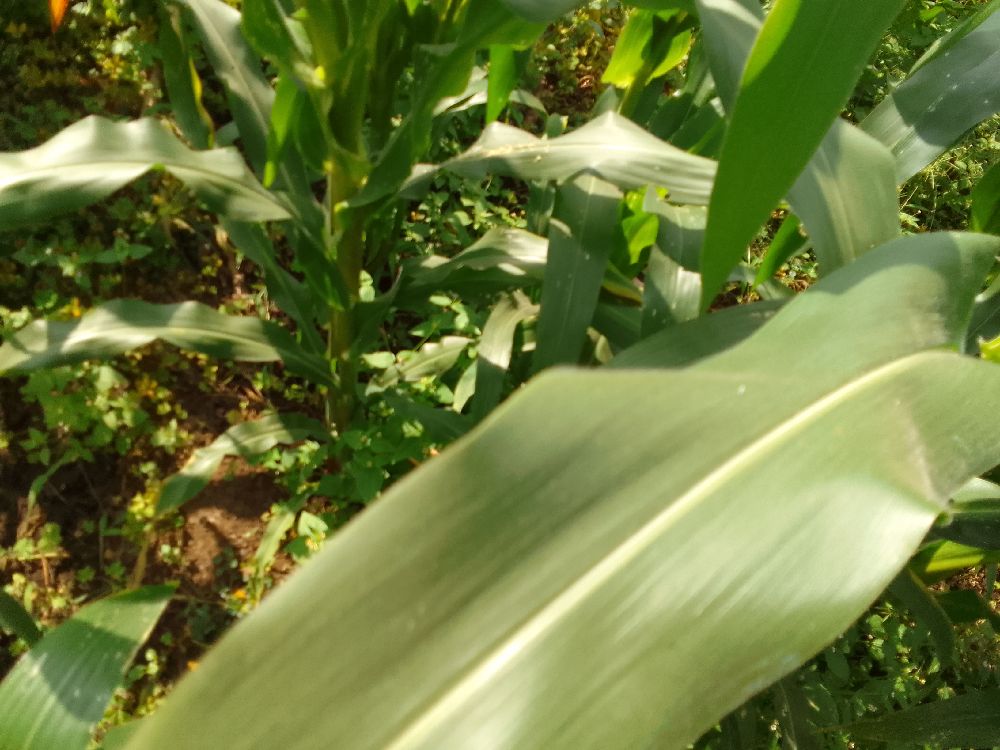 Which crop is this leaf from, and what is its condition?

maize, healthy
